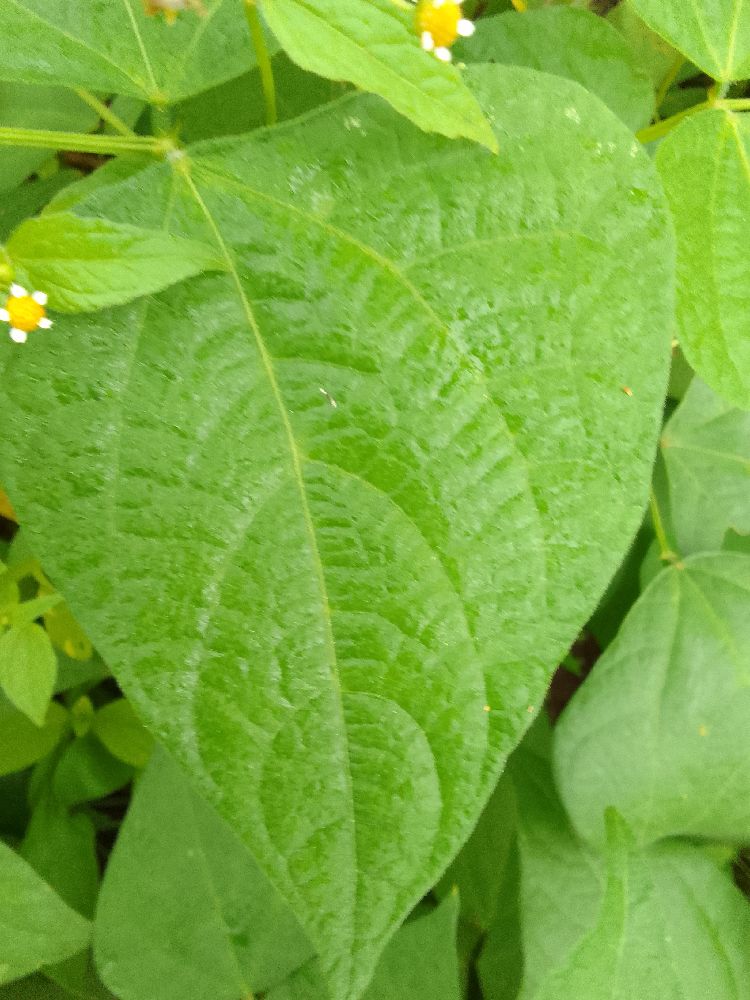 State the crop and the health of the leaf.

common bean, healthy
